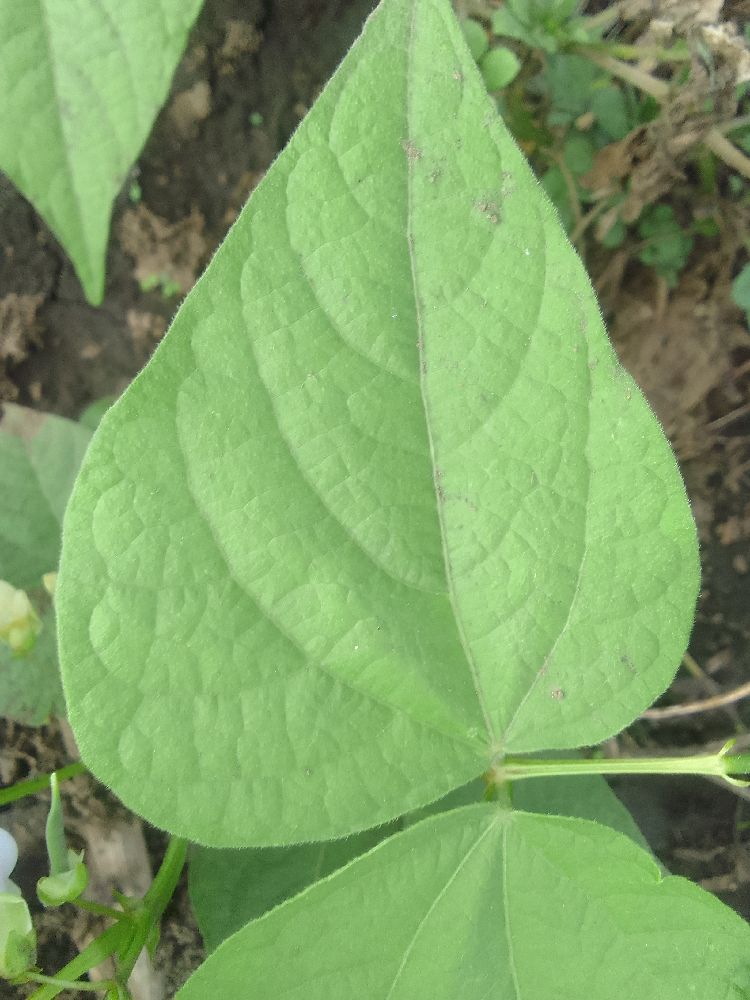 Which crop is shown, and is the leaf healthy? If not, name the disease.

common bean, healthy
